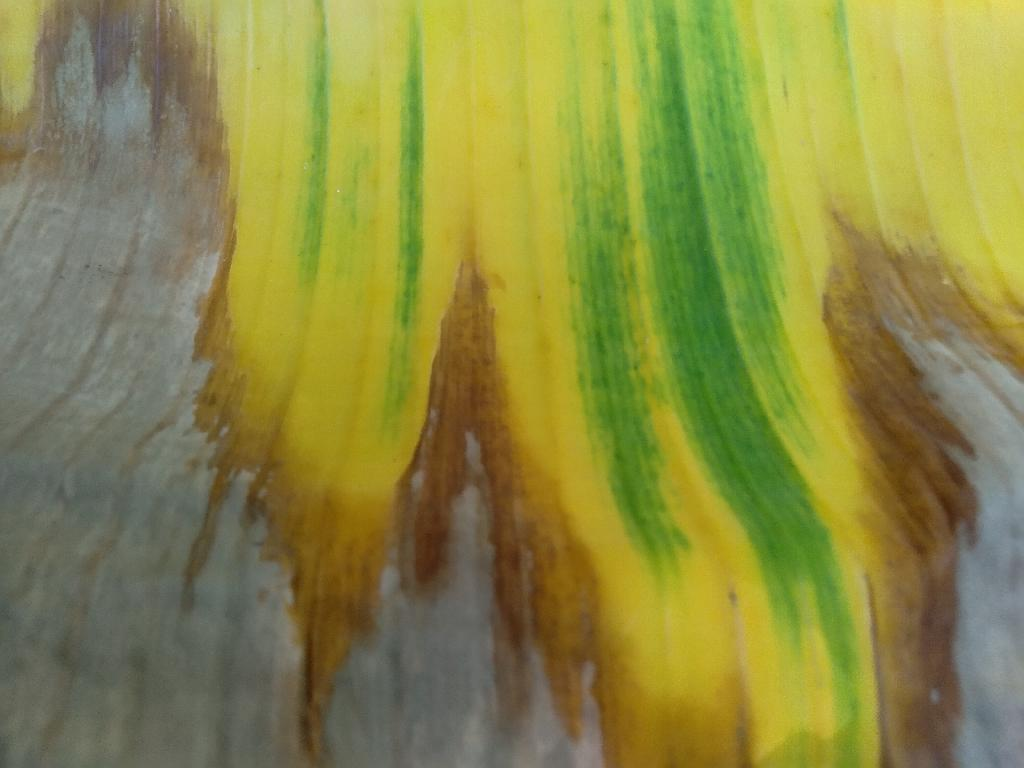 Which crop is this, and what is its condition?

banana, fusarium wilt race 1
